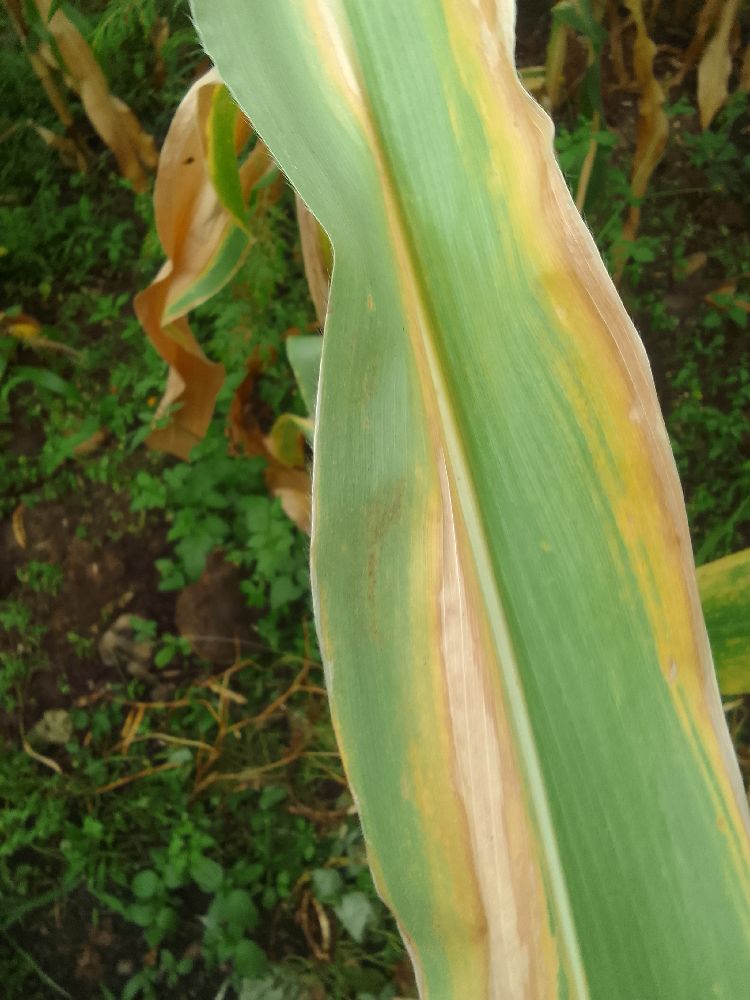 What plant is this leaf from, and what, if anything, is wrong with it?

maize, maize lethal necrosis
